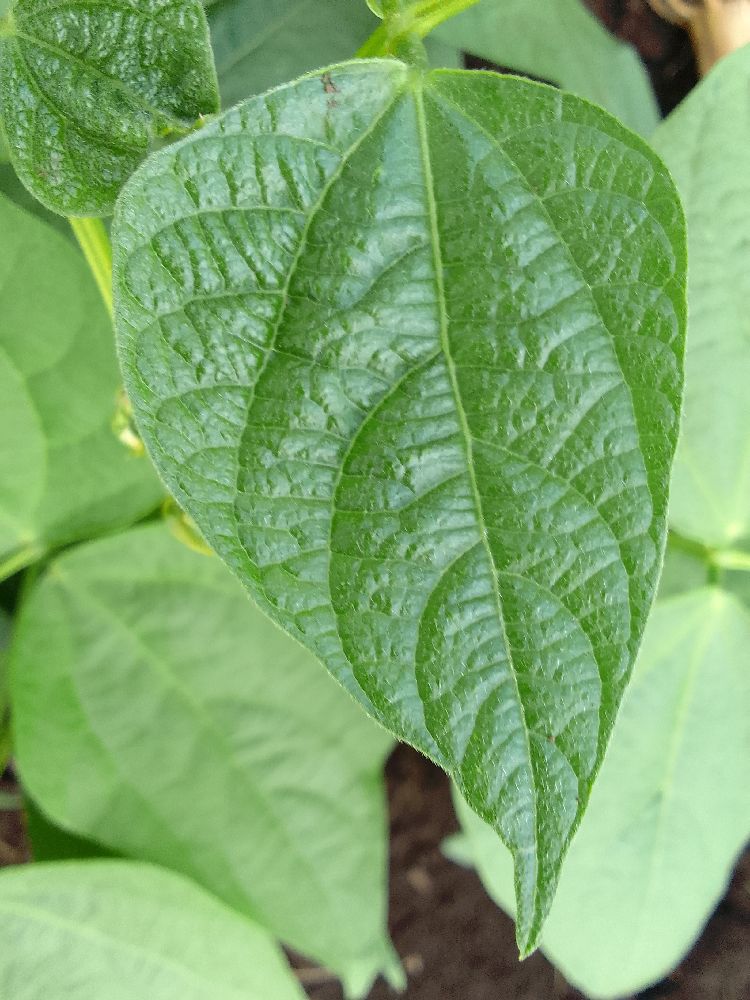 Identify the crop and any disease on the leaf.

common bean, healthy
